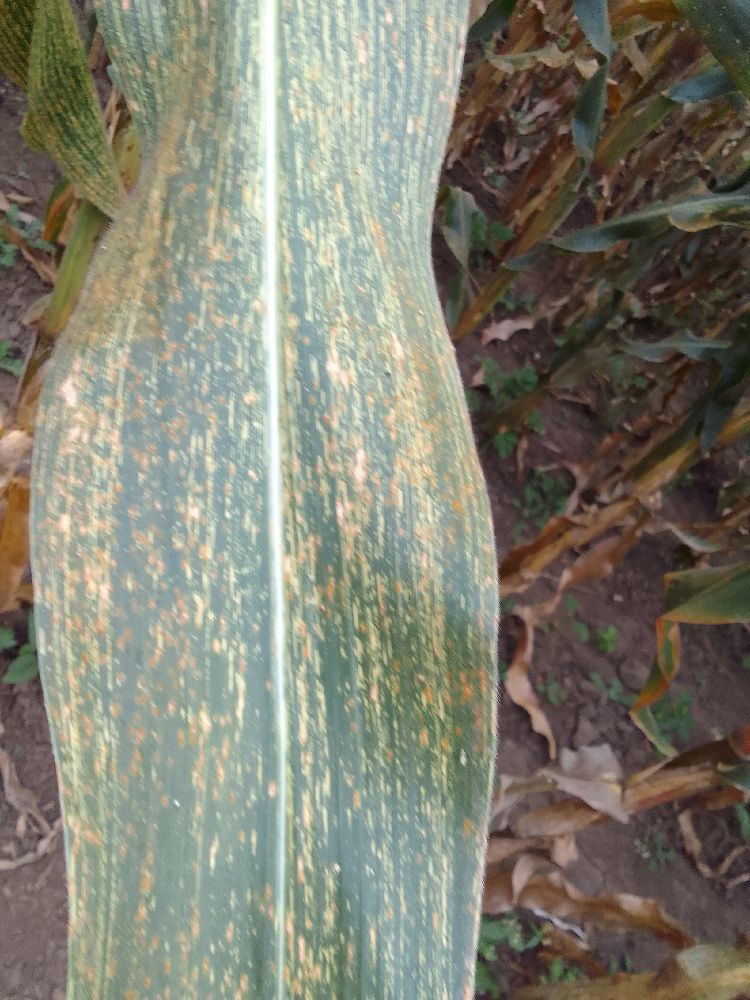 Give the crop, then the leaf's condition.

maize, maize streak virus
